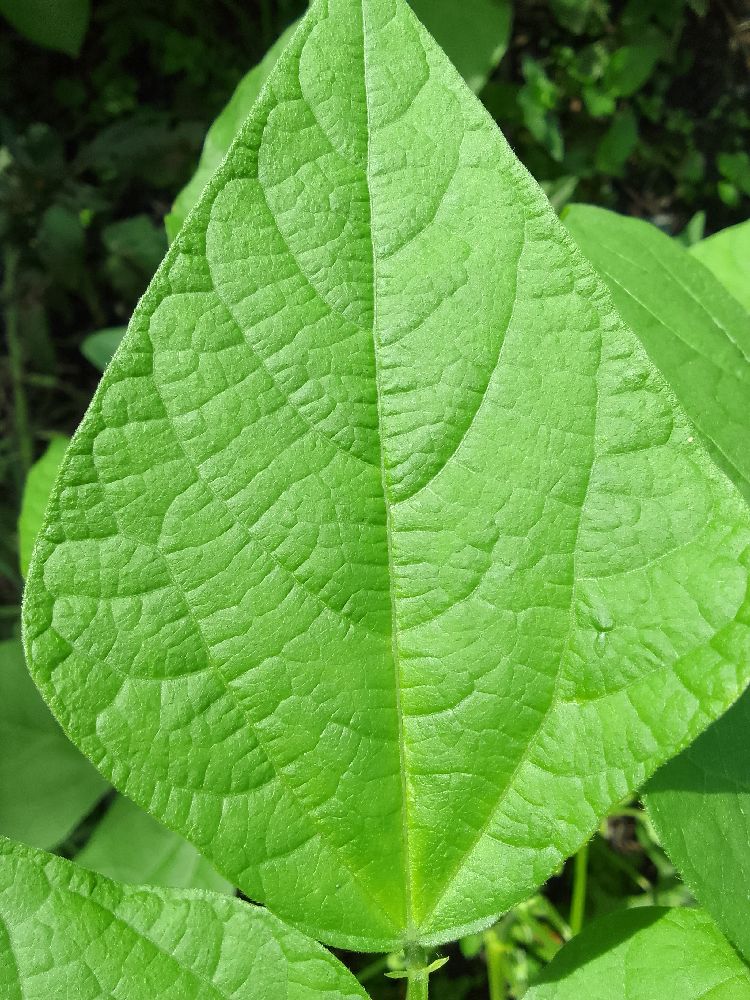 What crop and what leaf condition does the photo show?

common bean, healthy
